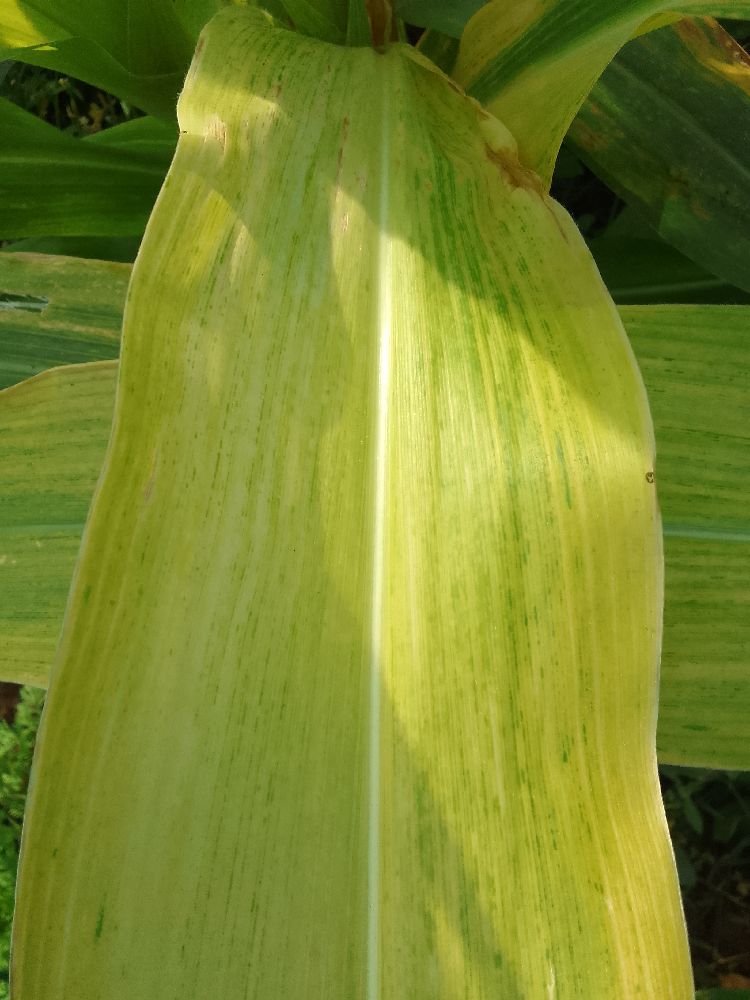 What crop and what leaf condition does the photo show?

maize, maize lethal necrosis
